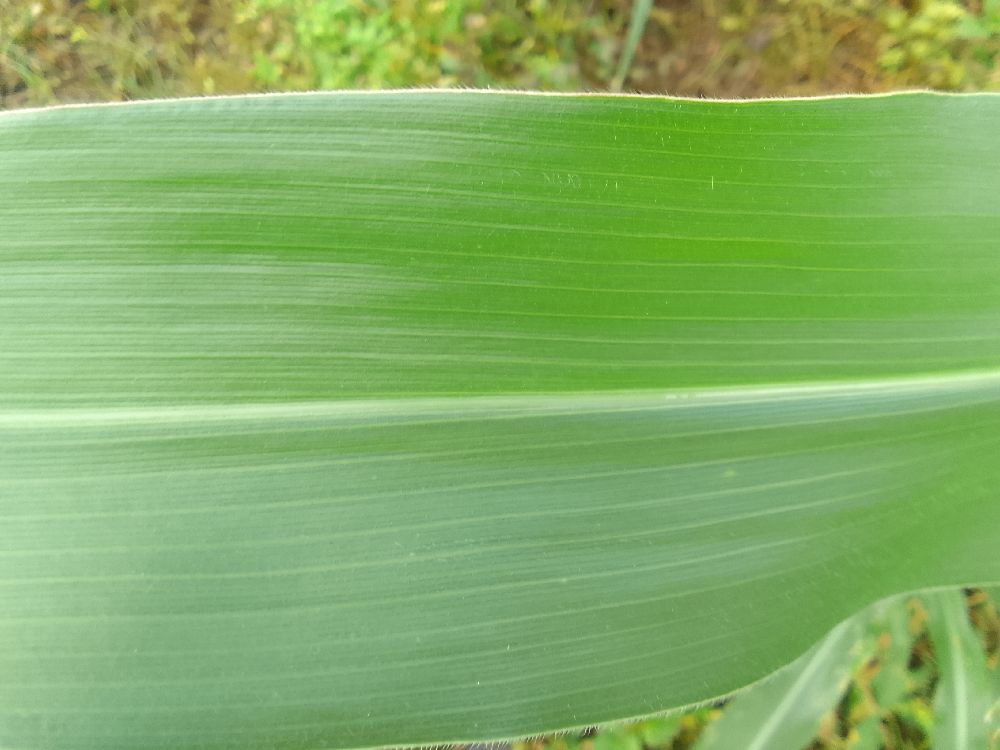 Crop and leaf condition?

maize, healthy
